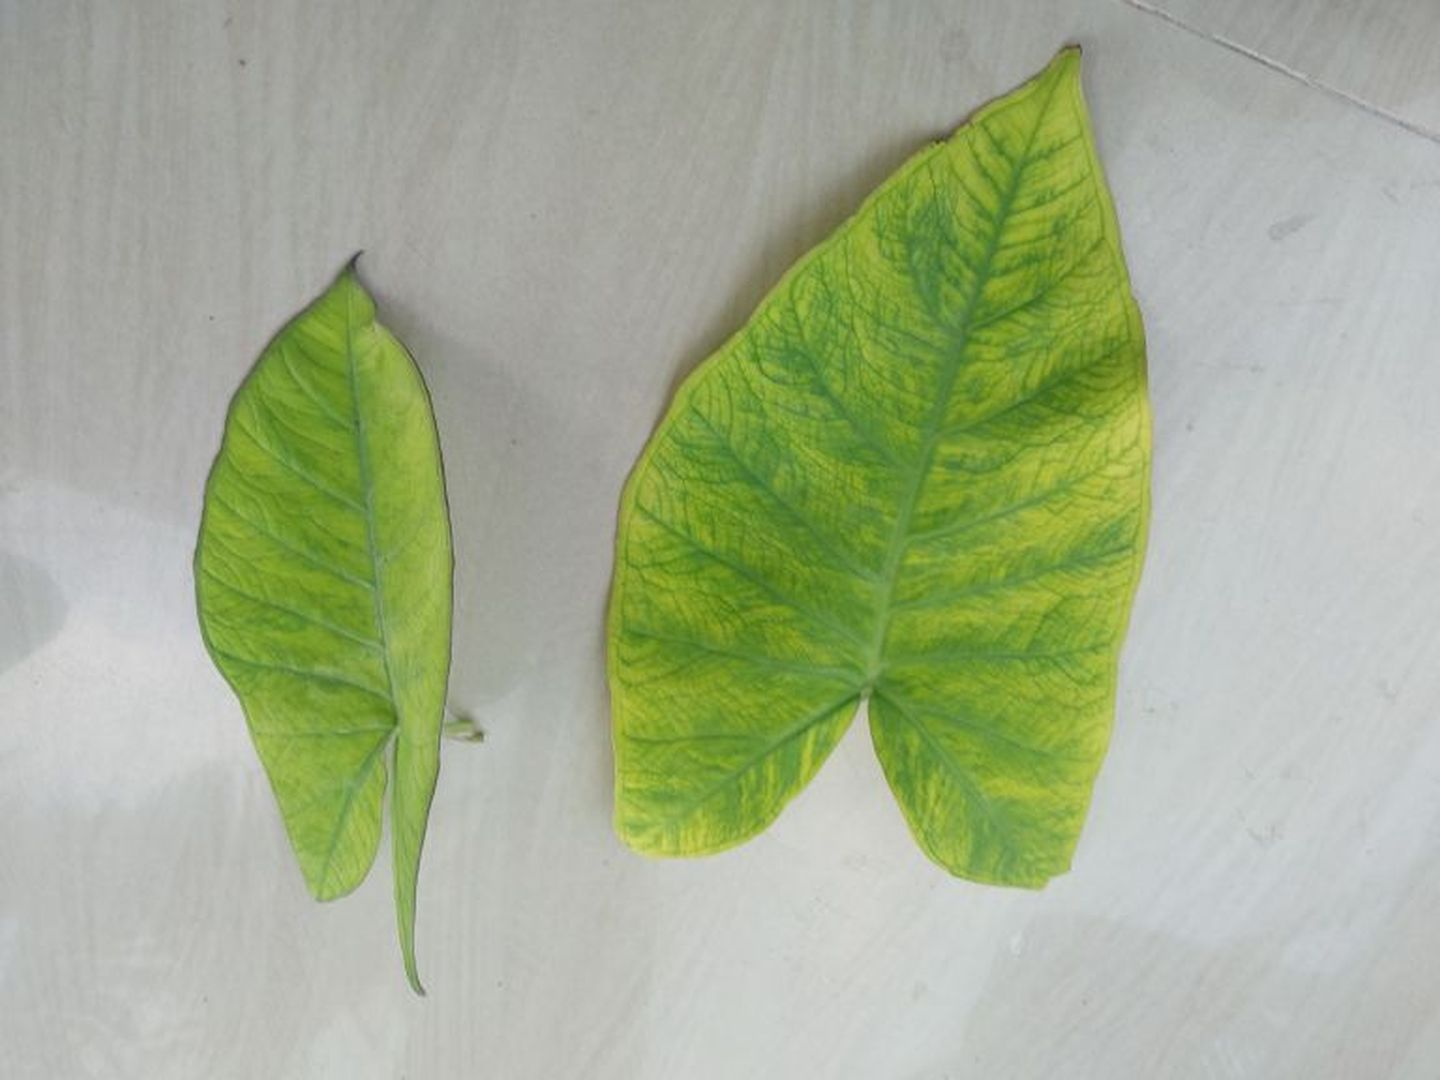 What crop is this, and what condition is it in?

taro, mosaic
